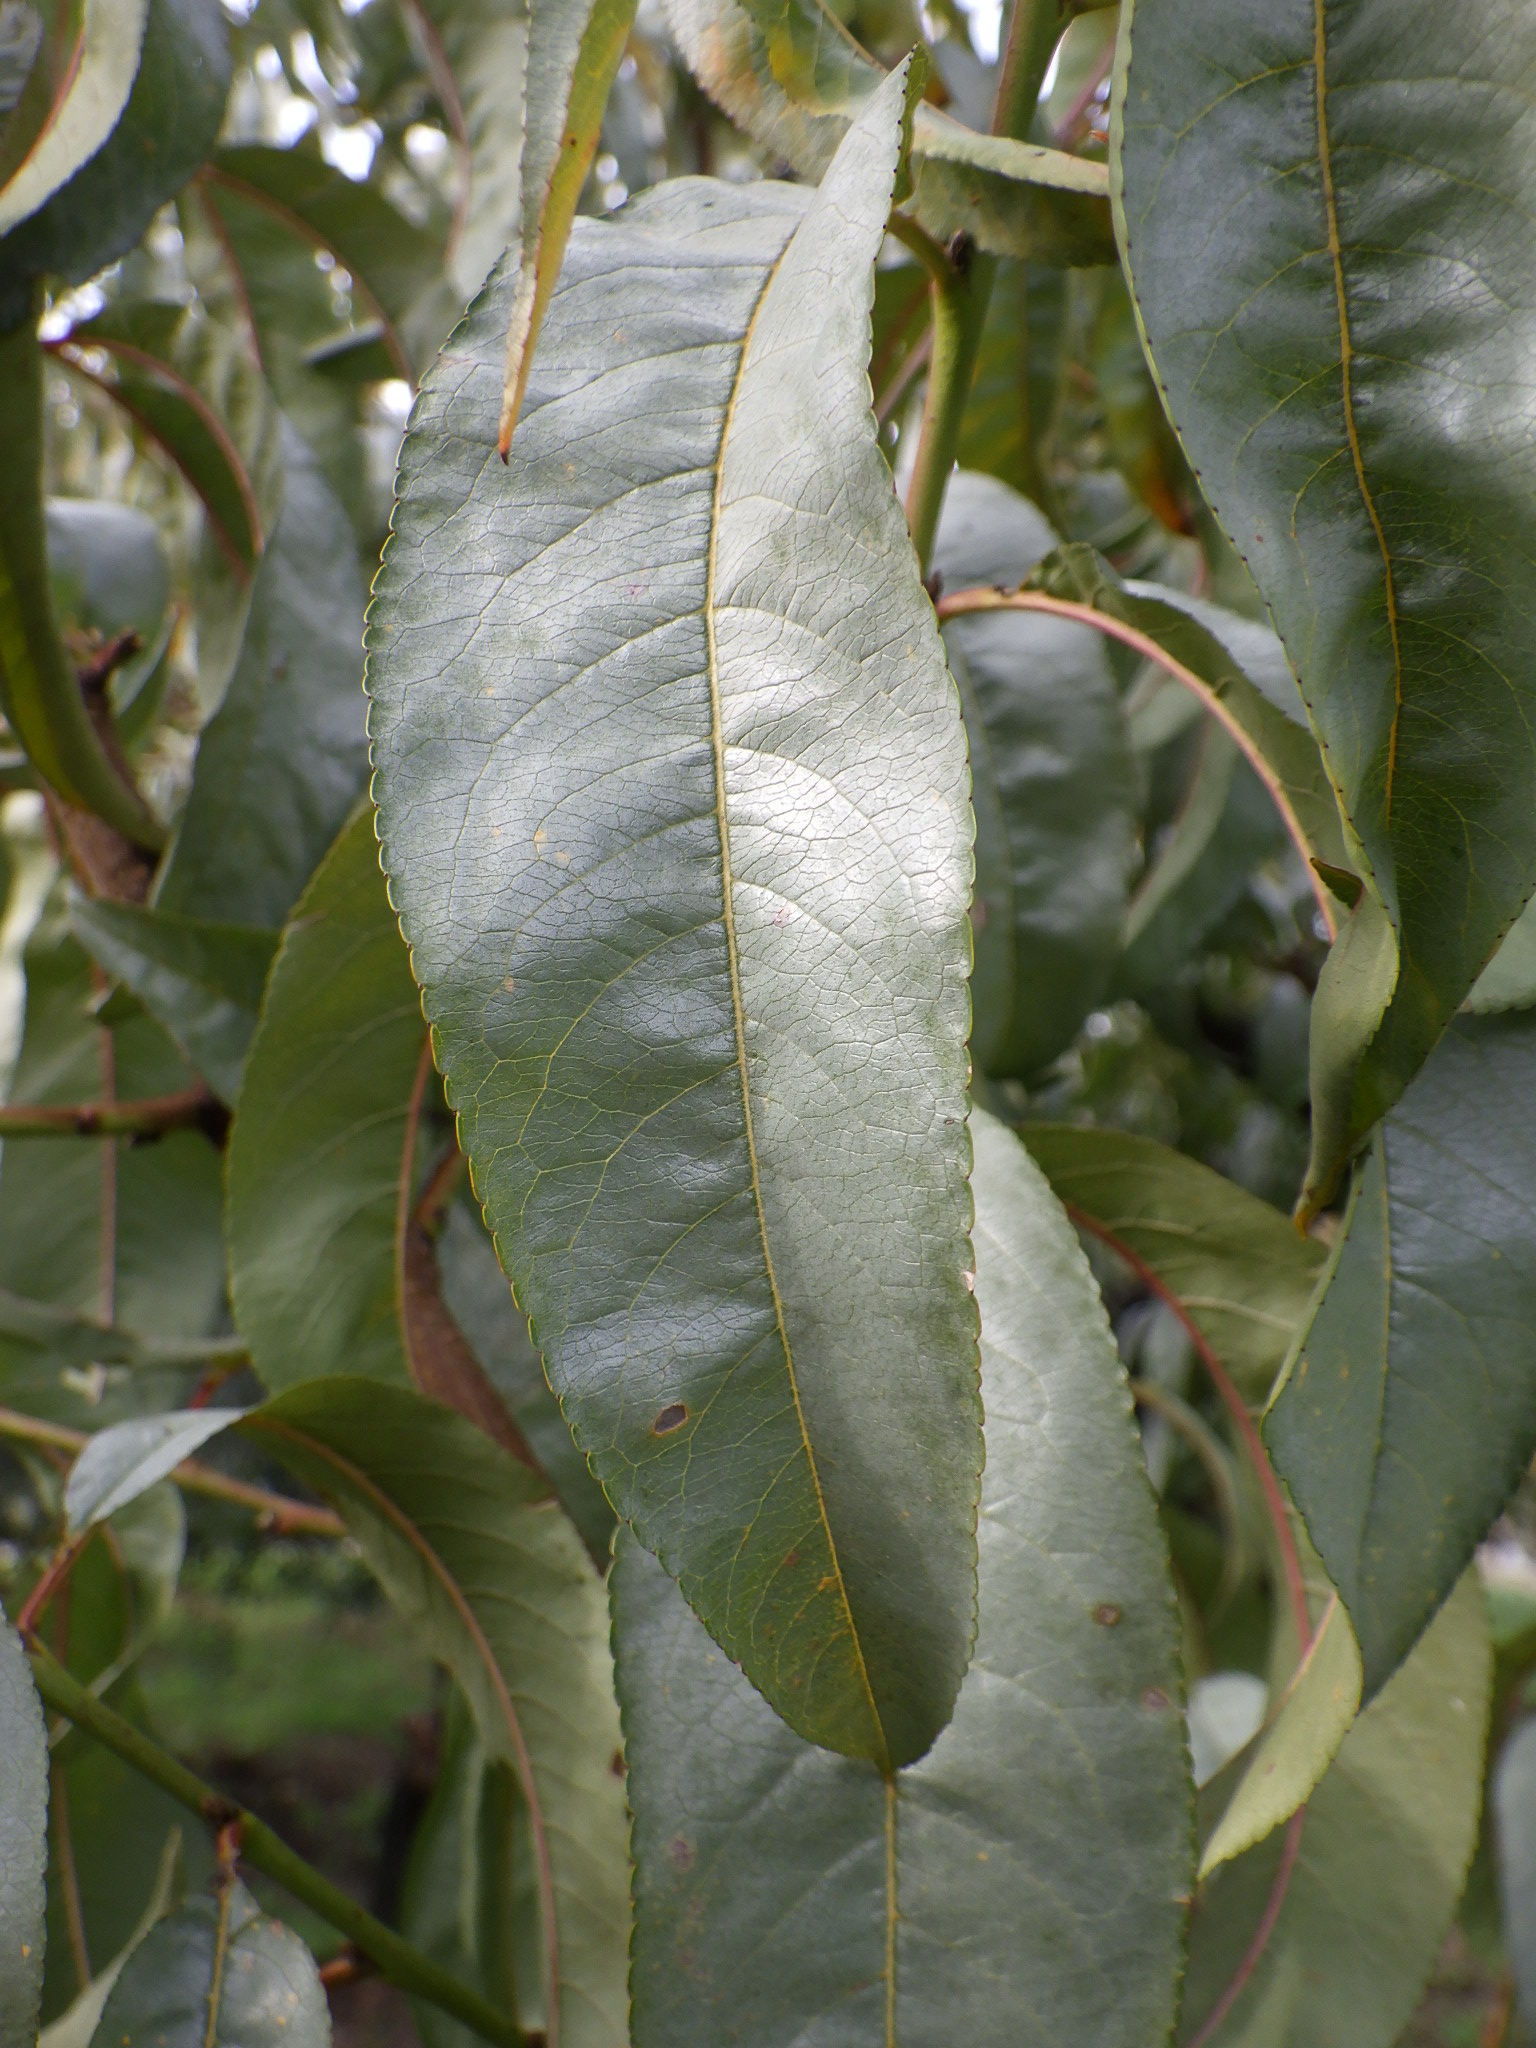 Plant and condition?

peach, healthy
